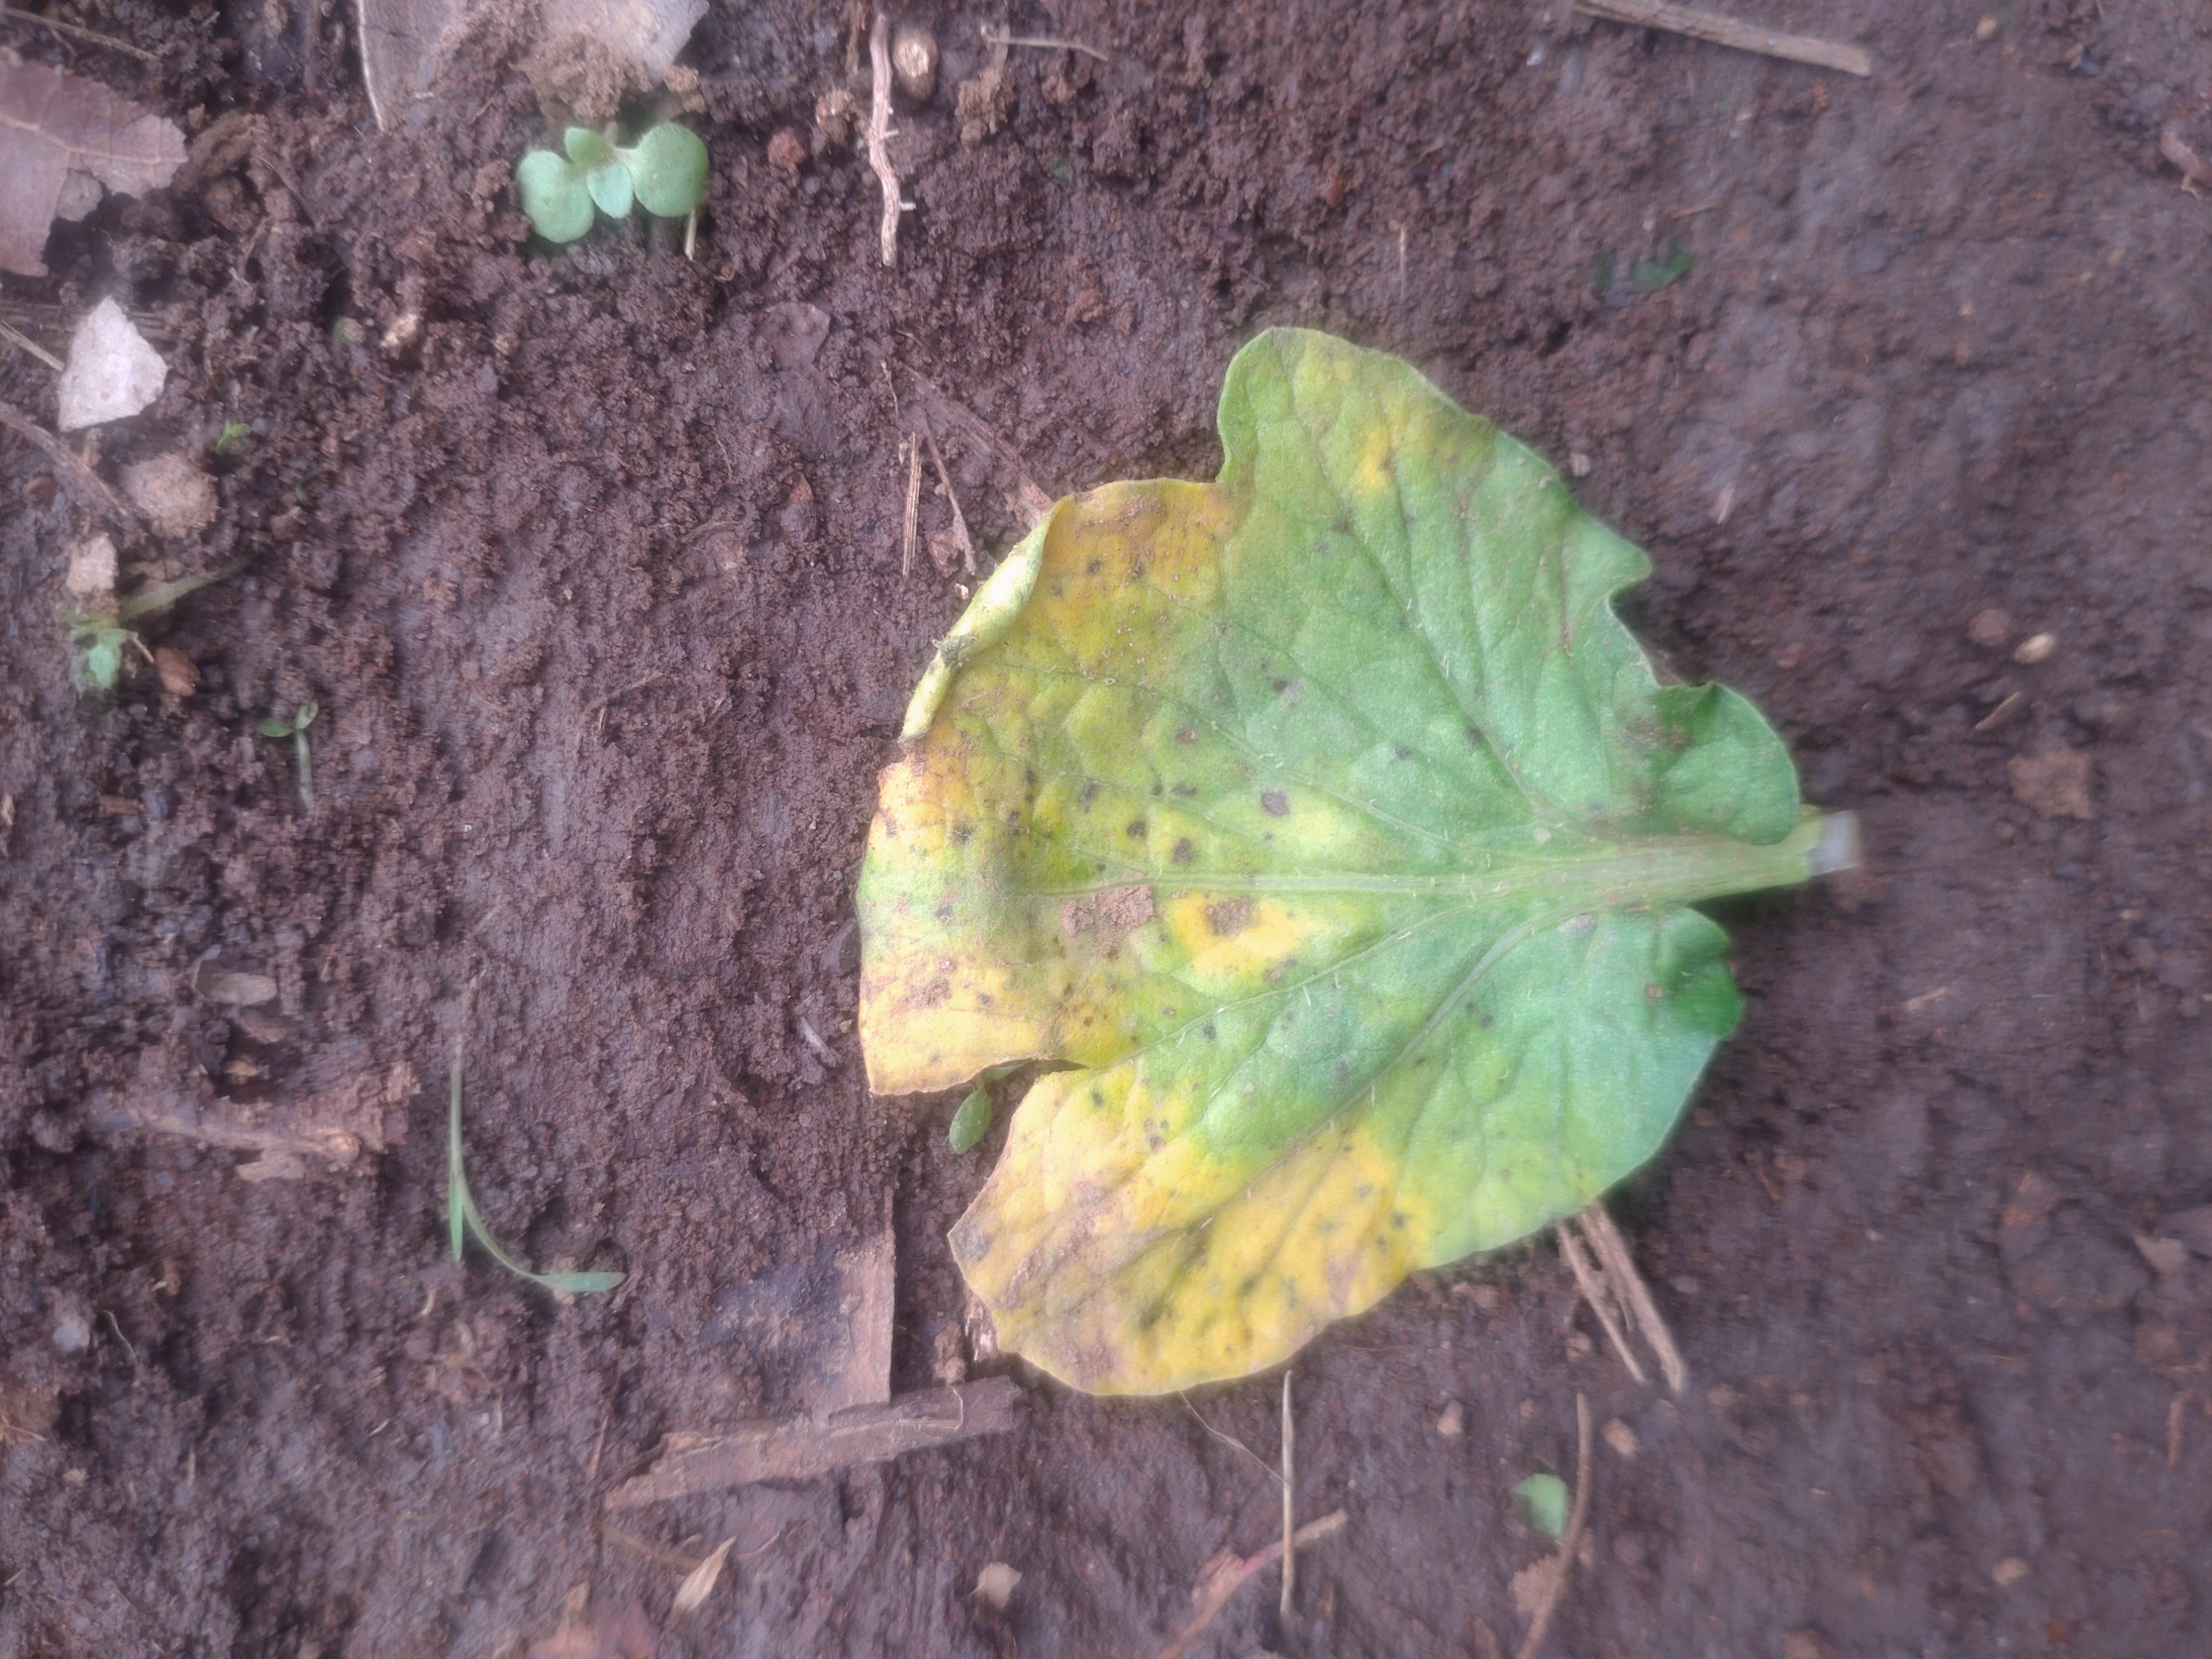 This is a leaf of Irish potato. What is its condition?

late blight
